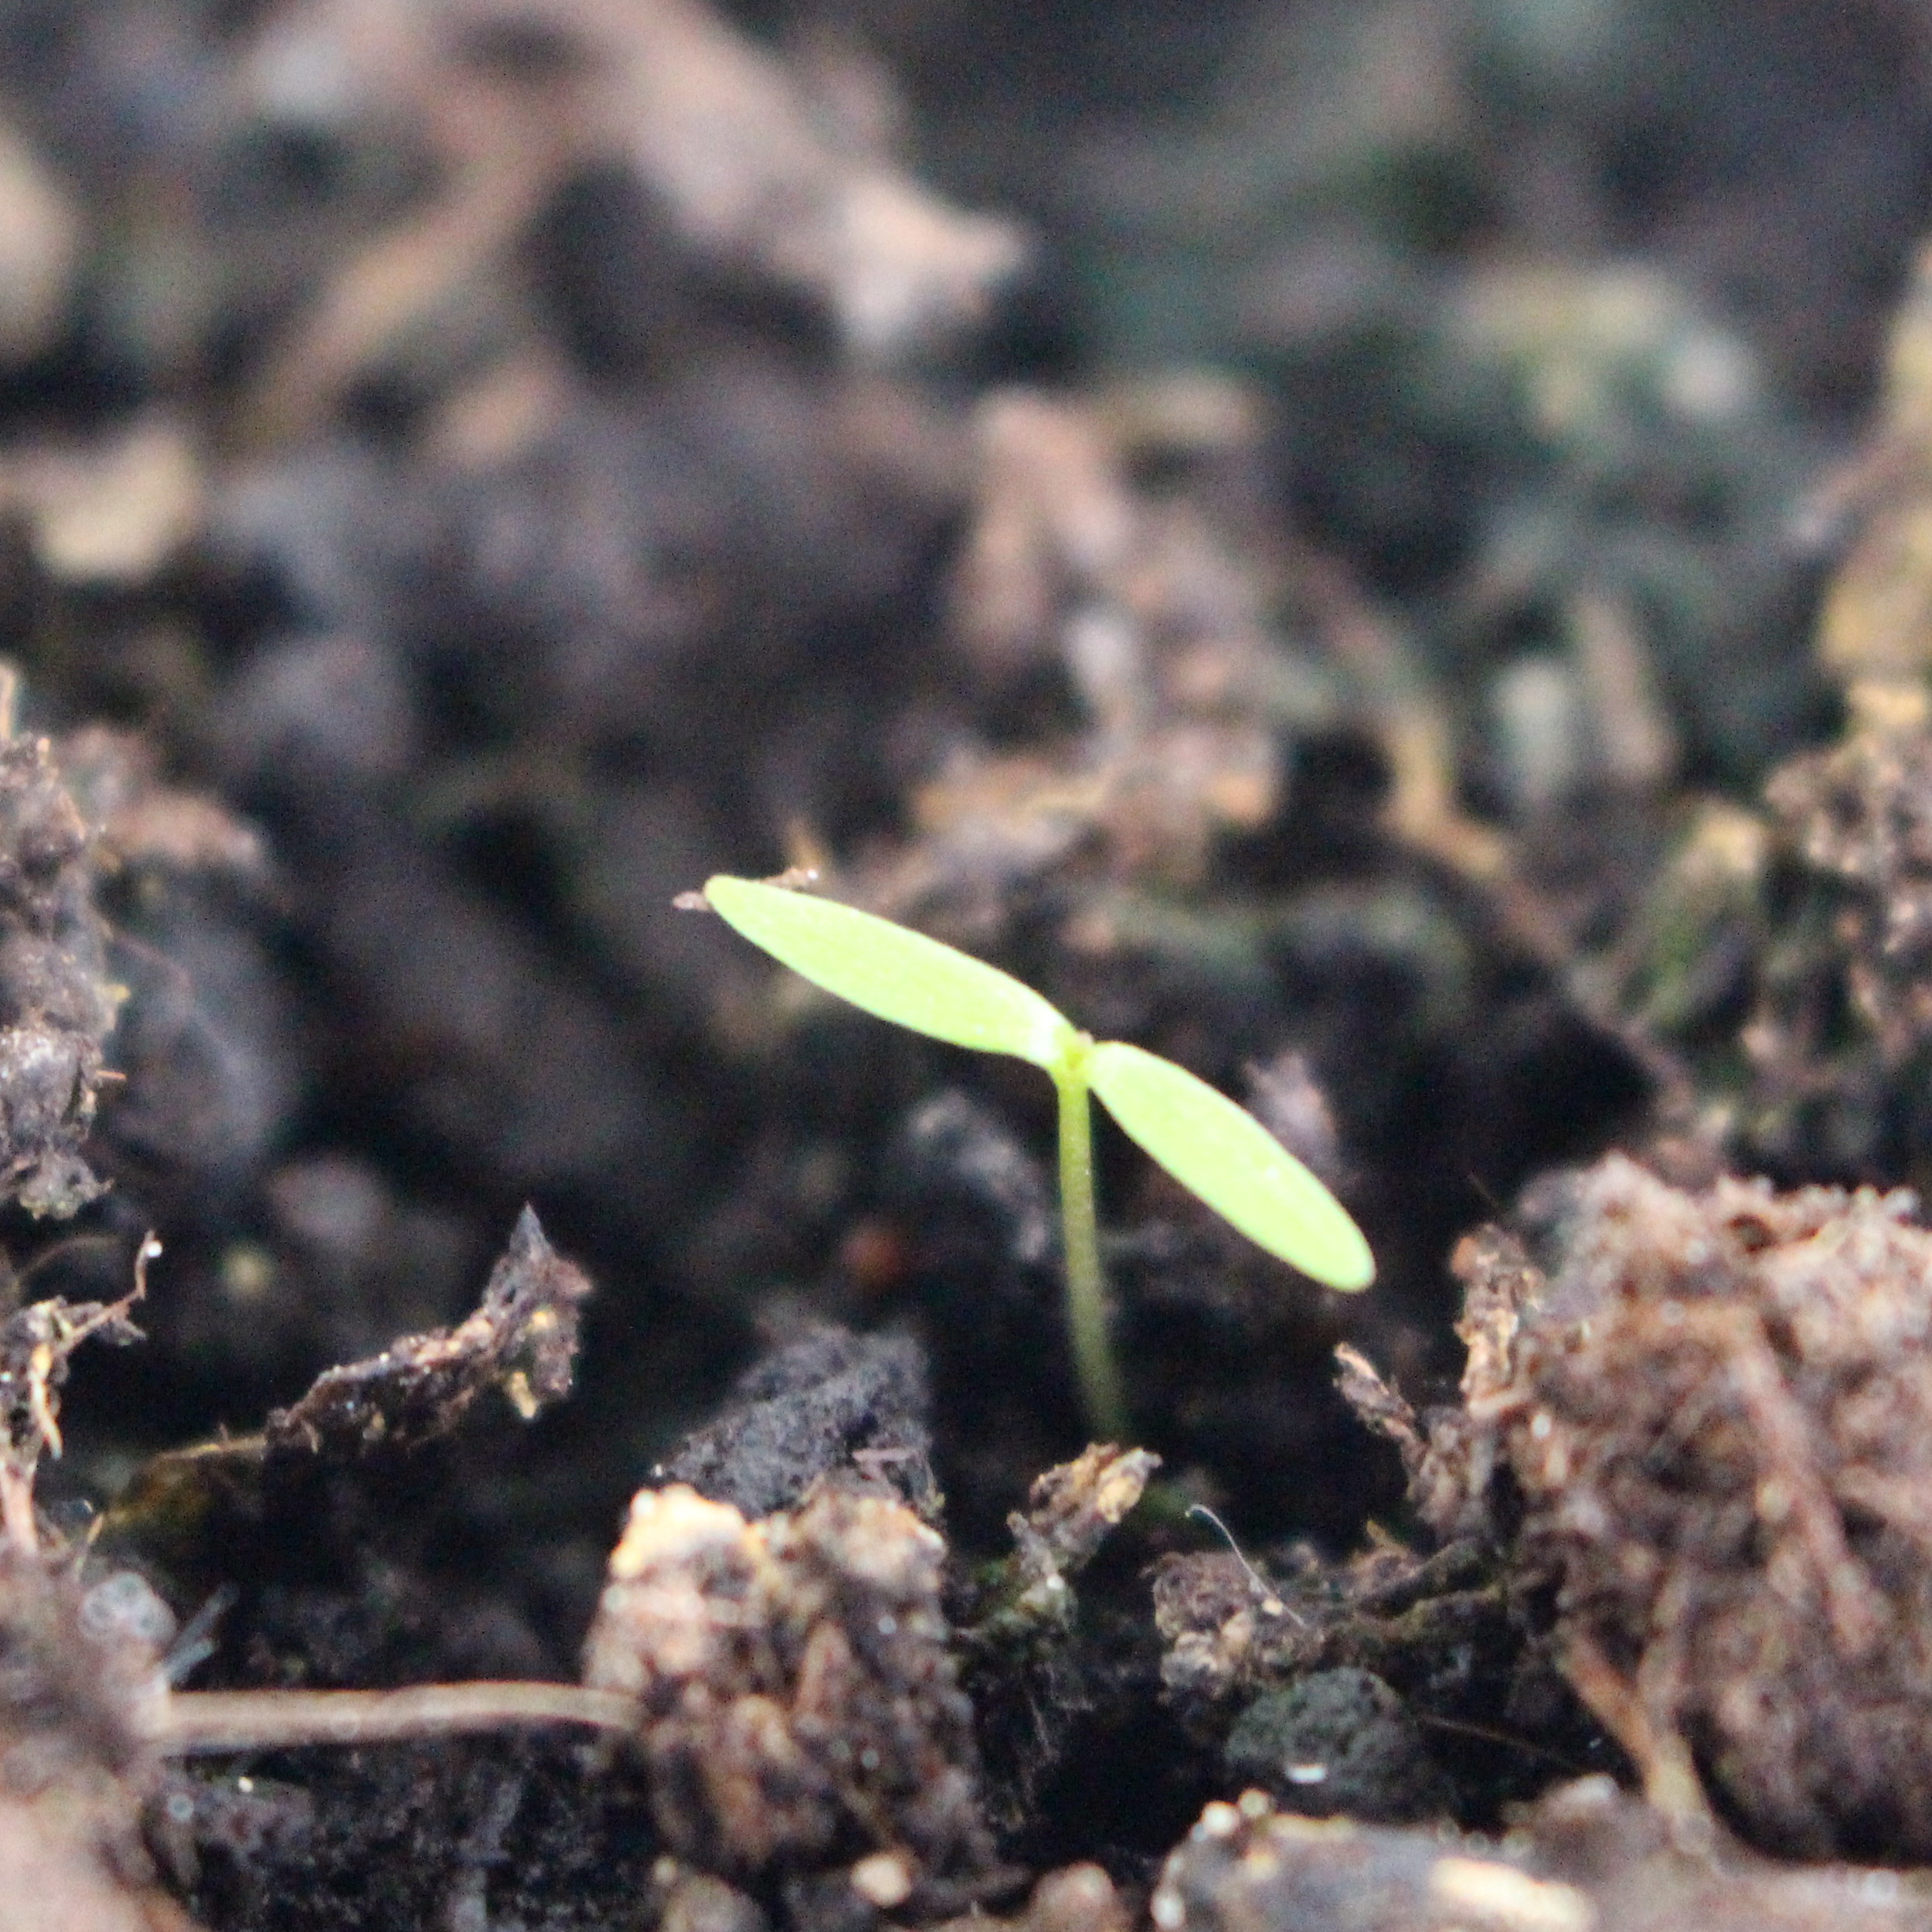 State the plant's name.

Papaver rhoeas
